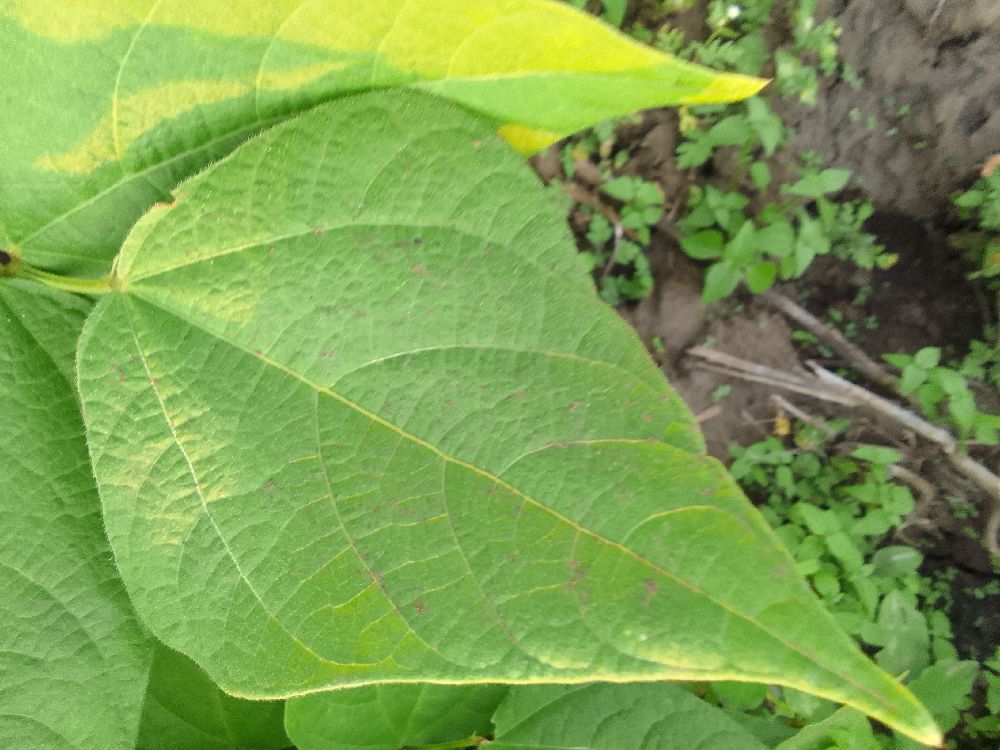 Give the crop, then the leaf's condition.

common bean, healthy
